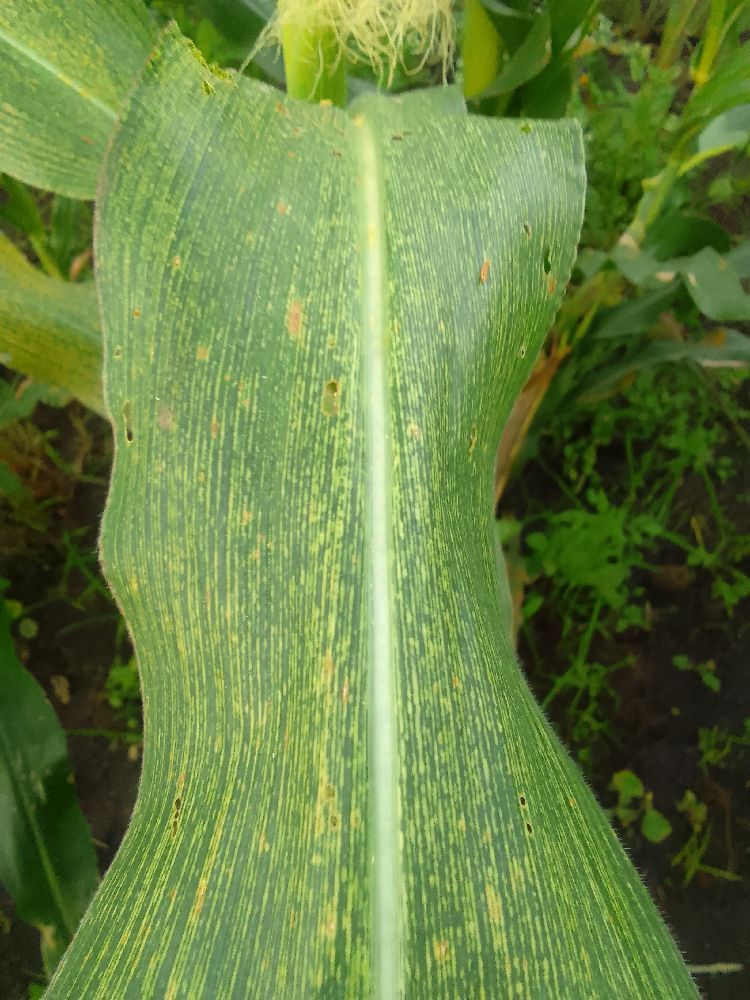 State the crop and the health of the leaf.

maize, maize streak virus
